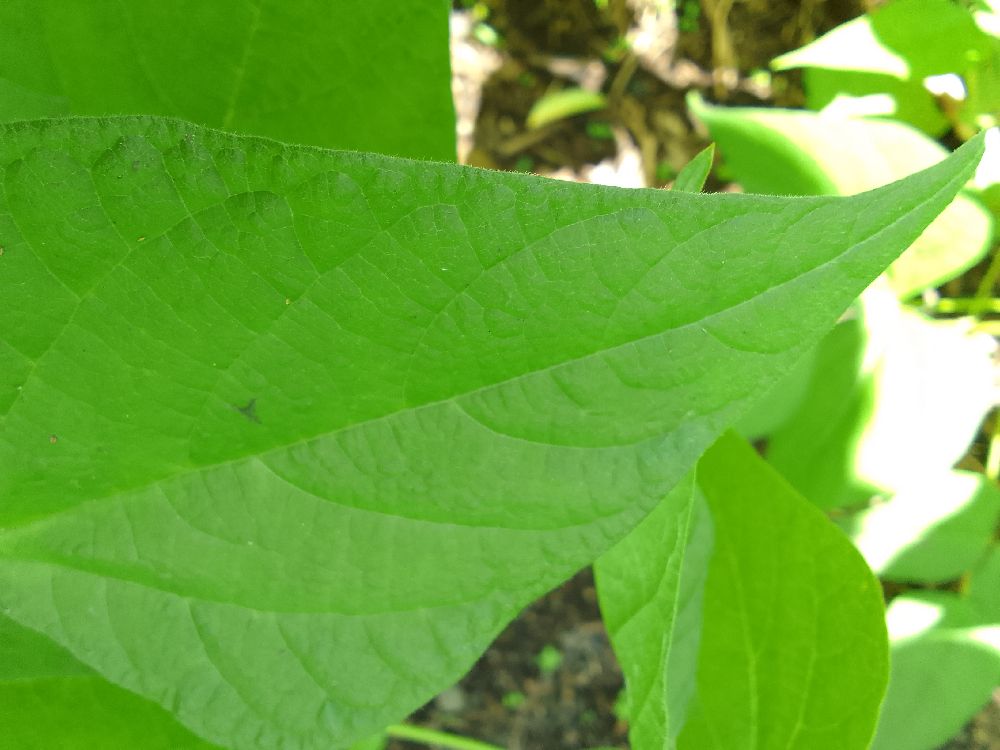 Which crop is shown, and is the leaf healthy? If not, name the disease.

common bean, healthy
